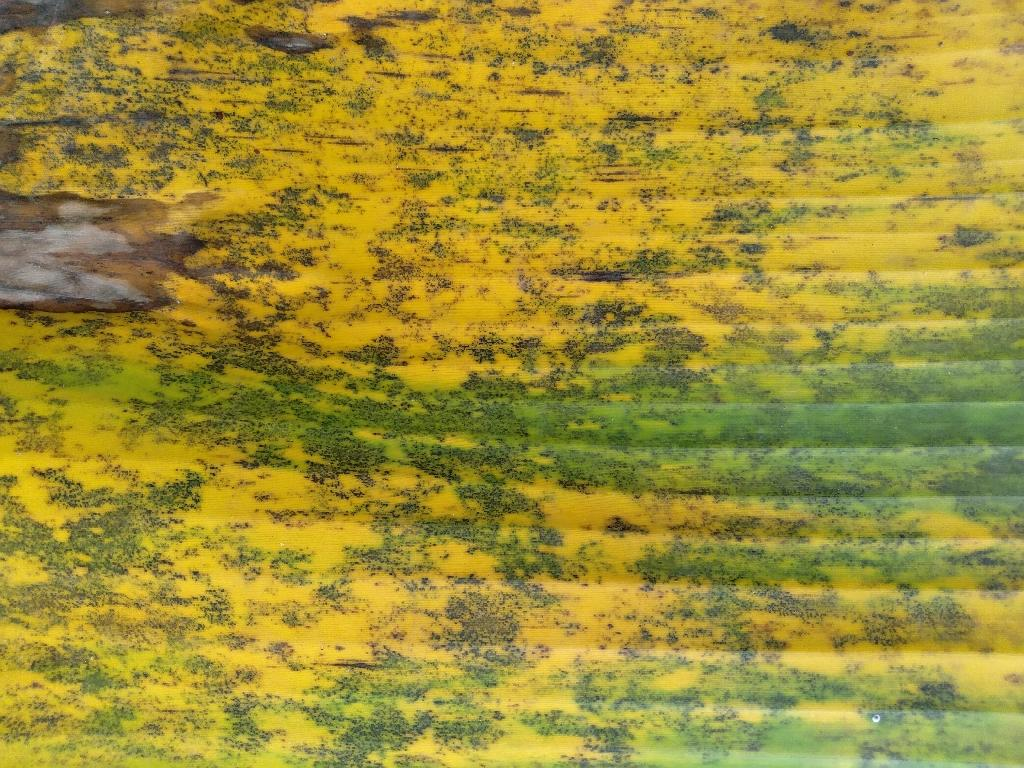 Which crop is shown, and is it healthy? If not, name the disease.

banana, black sigatoka
